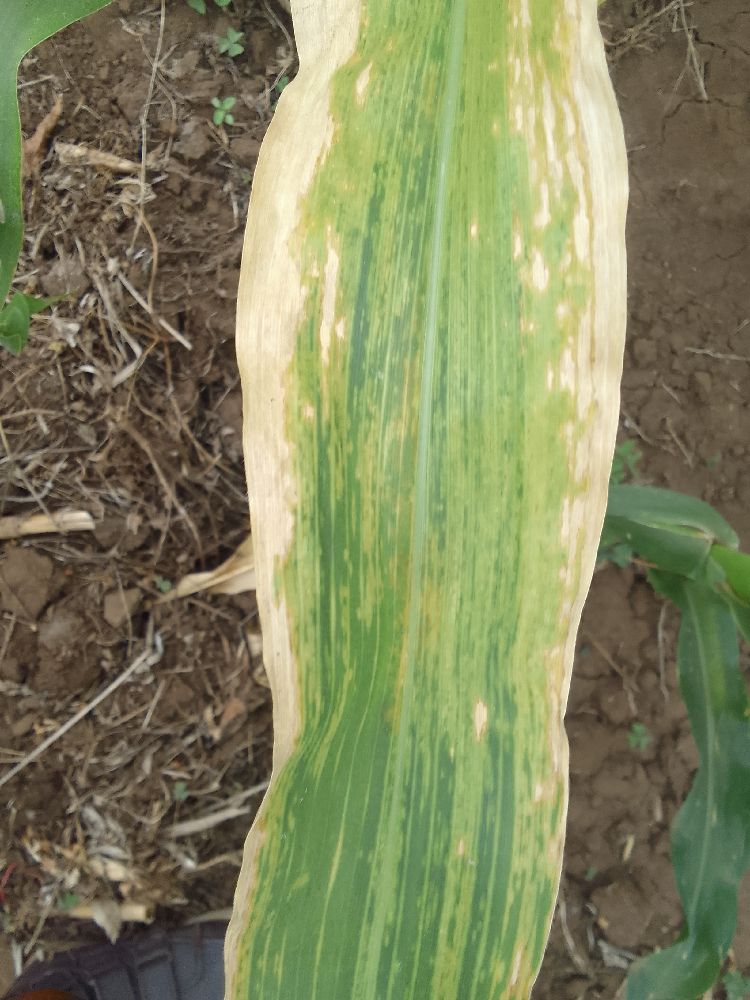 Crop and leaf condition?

maize, maize lethal necrosis
